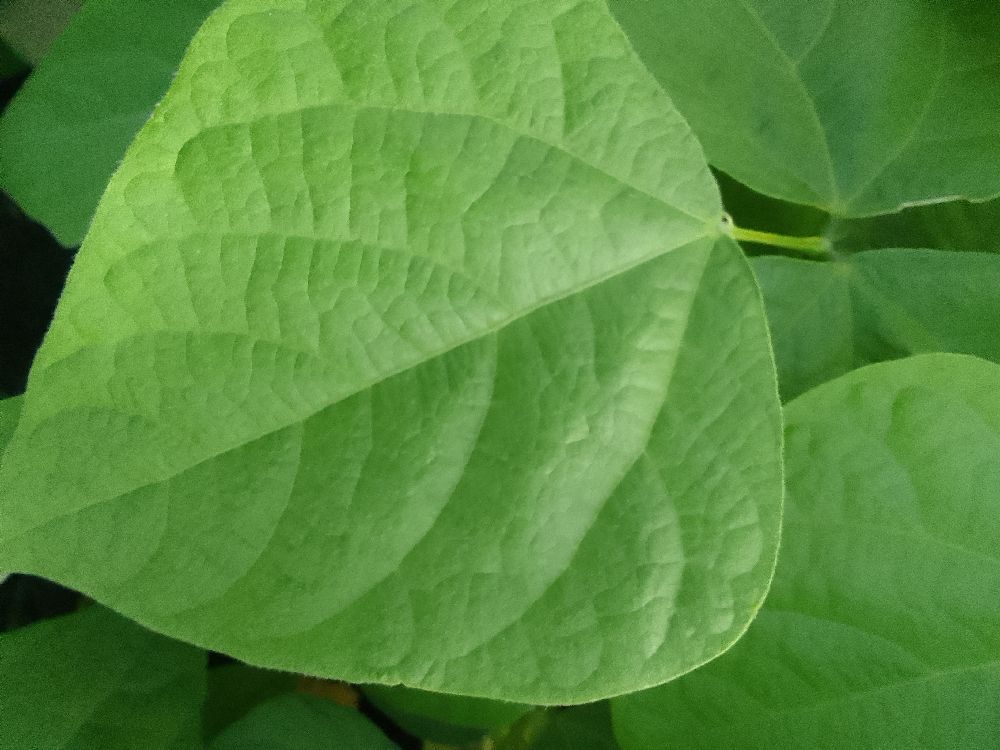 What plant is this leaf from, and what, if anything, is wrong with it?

common bean, healthy
